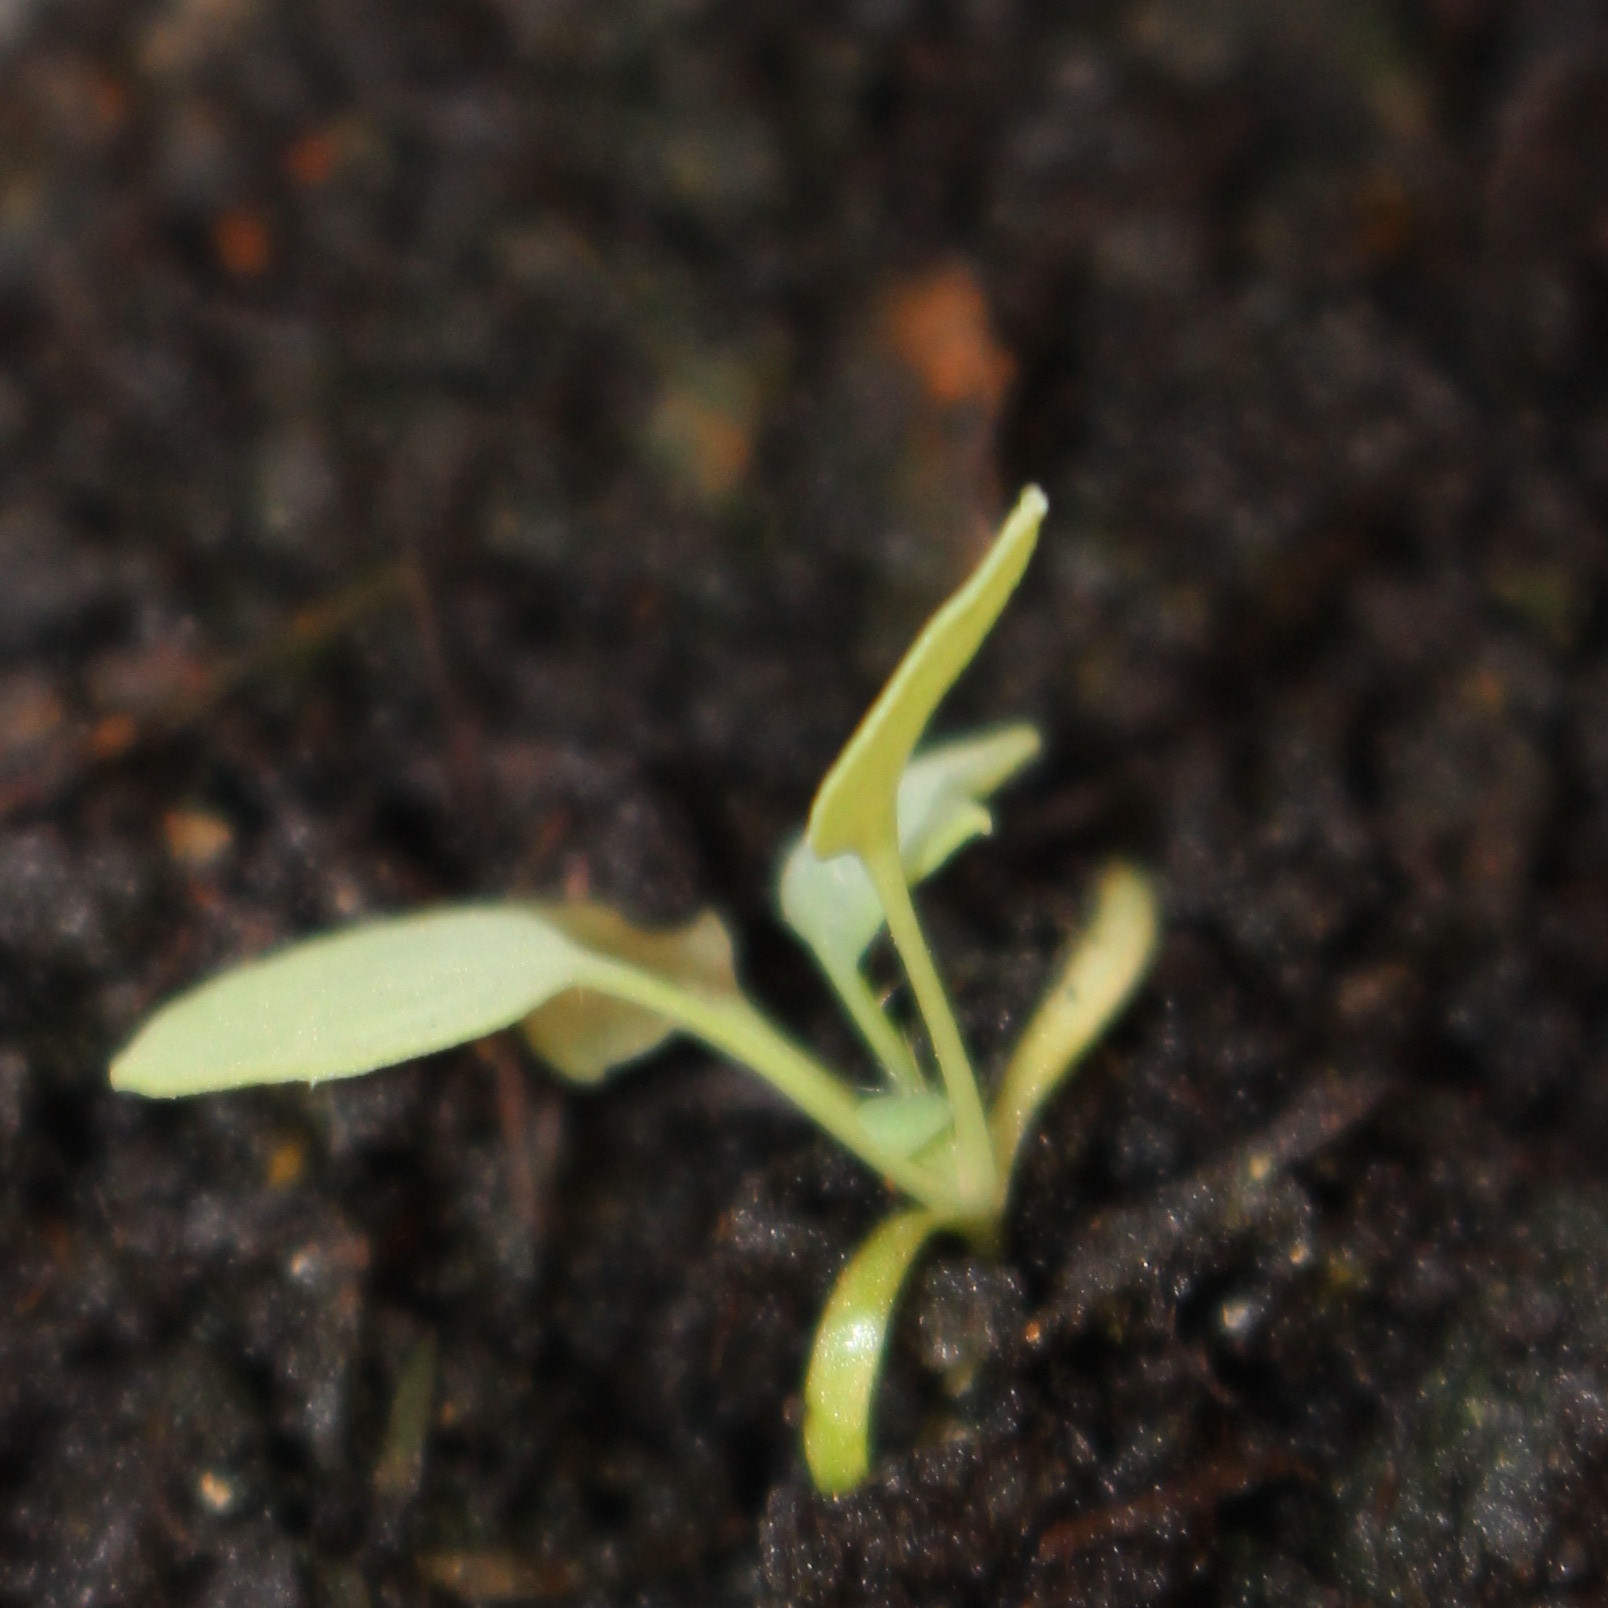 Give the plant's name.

Papaver rhoeas
